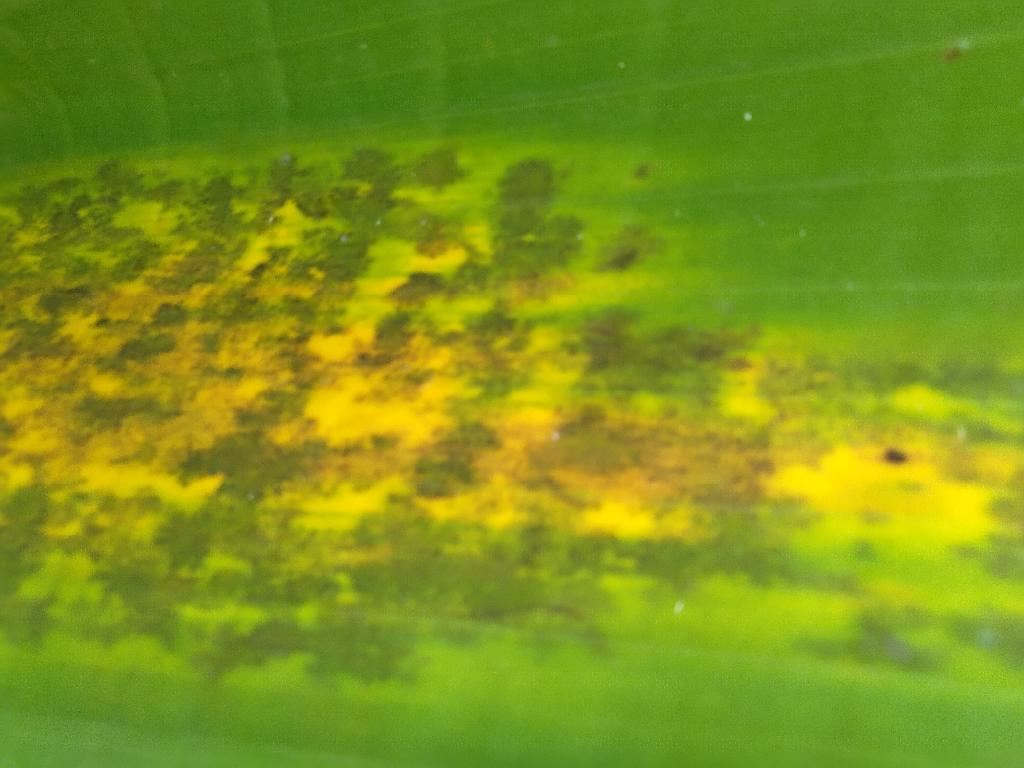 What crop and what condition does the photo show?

banana, black sigatoka
